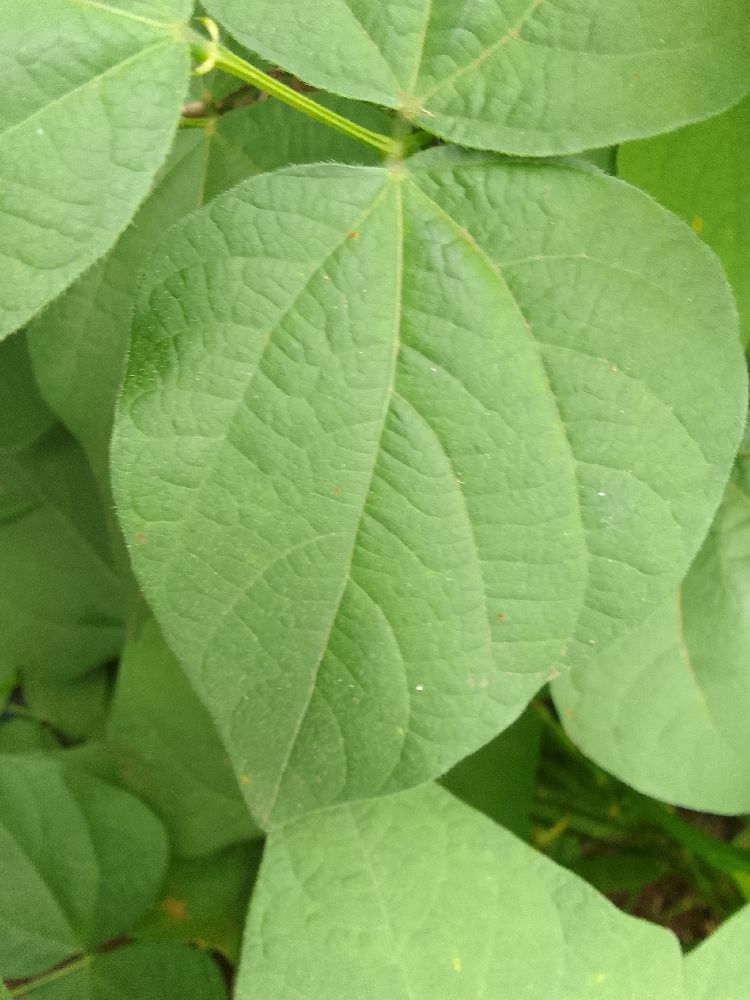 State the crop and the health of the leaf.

common bean, healthy
